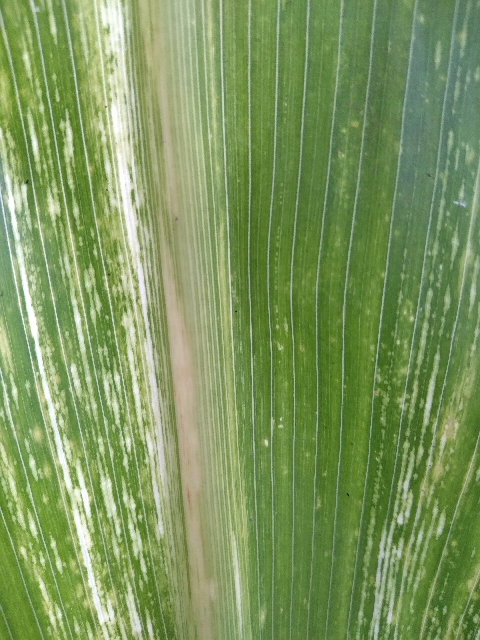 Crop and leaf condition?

maize, maize streak virus
